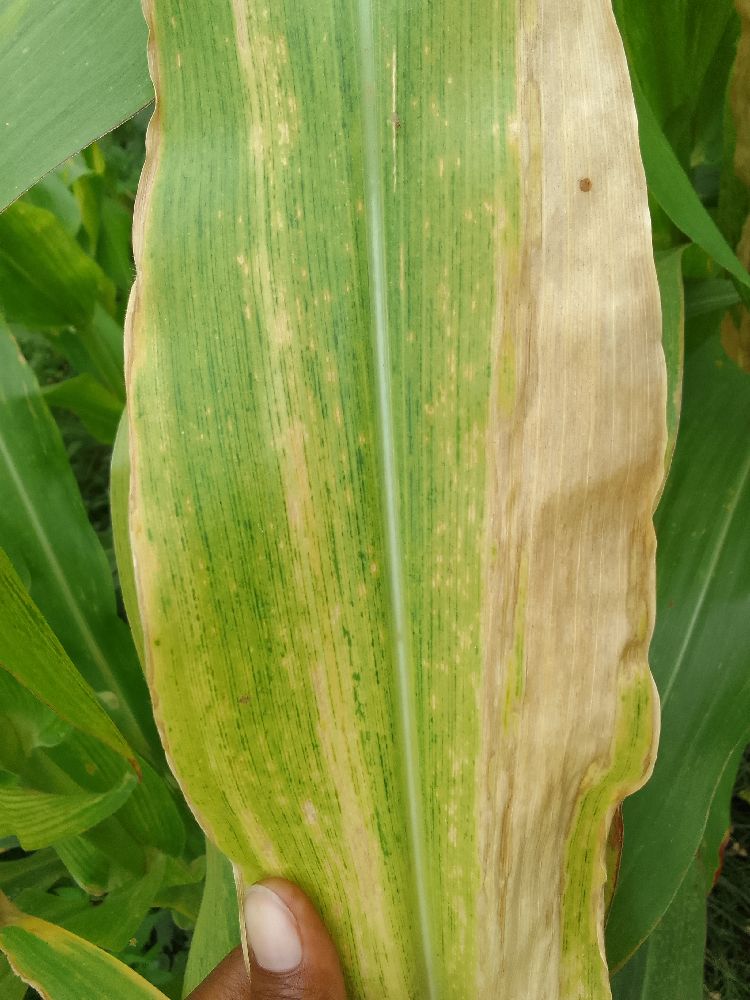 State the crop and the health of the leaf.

maize, maize lethal necrosis
